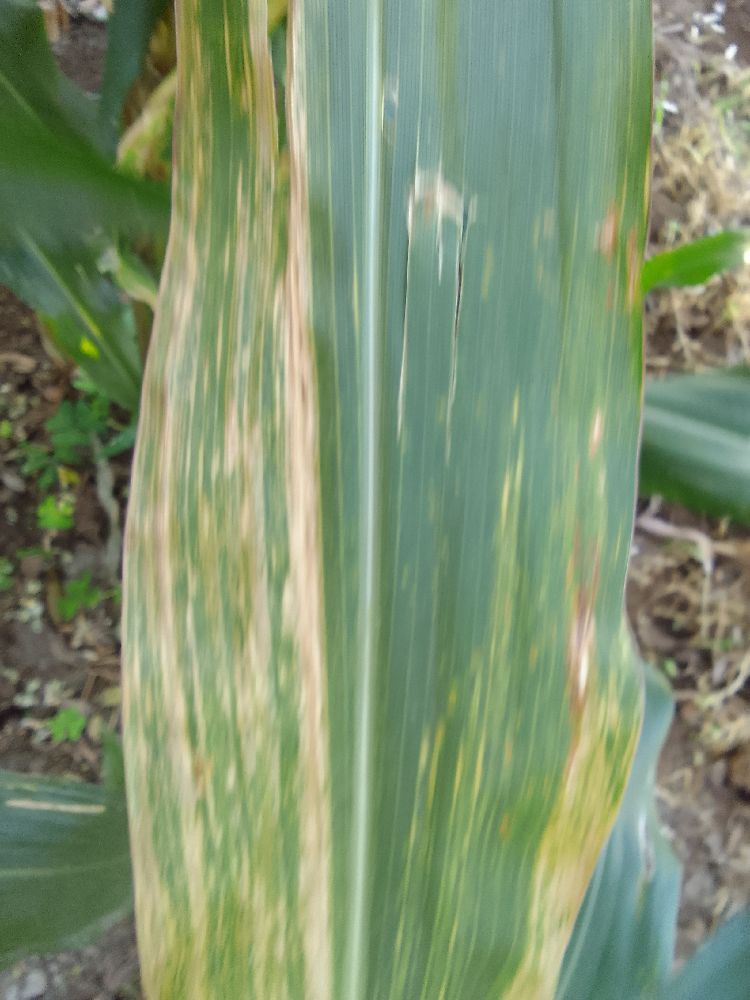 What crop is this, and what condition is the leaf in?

maize, maize lethal necrosis
